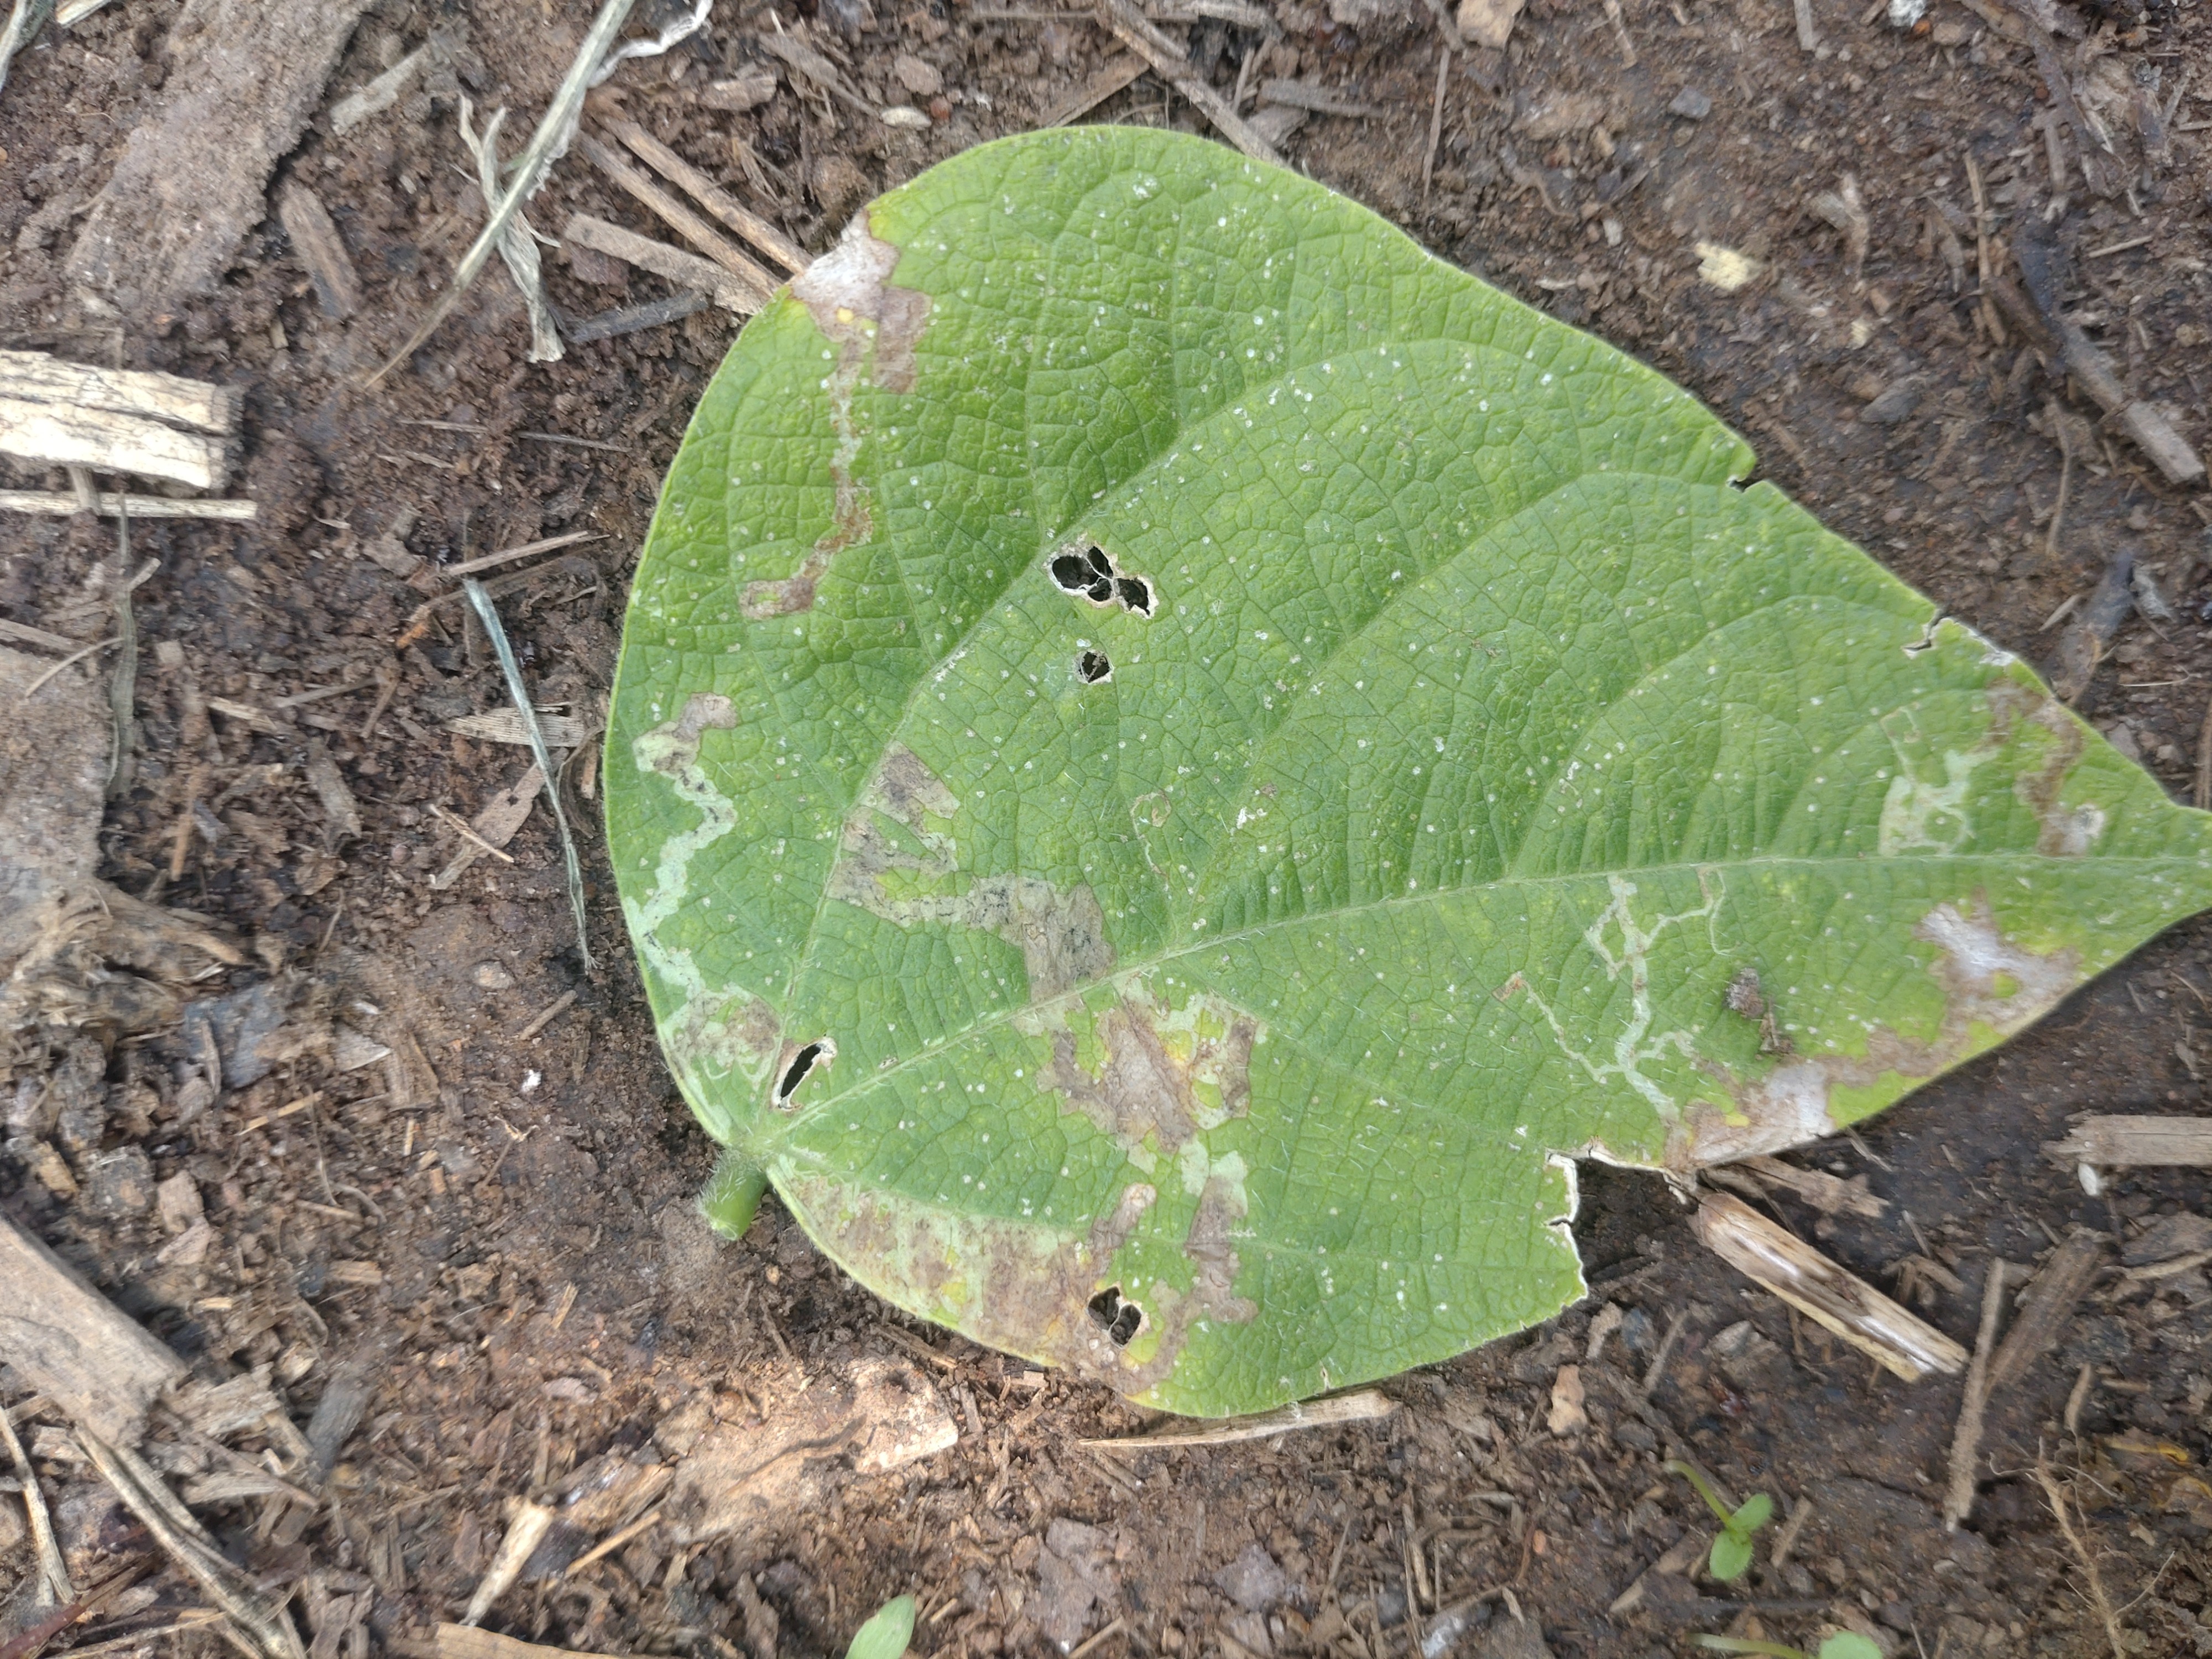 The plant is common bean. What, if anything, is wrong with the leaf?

anthracnose
